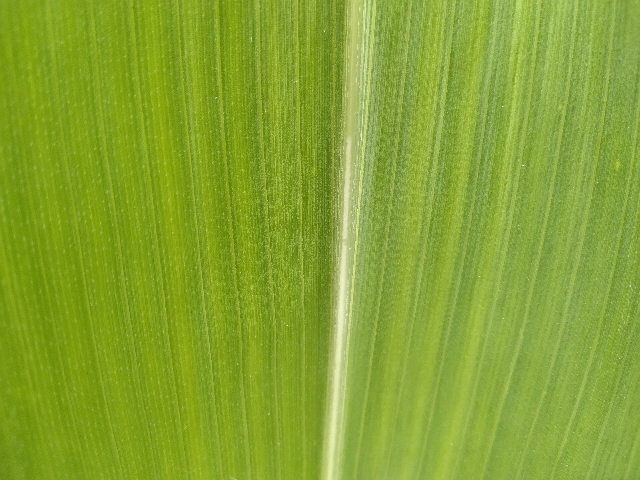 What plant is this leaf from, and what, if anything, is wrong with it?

maize, healthy
